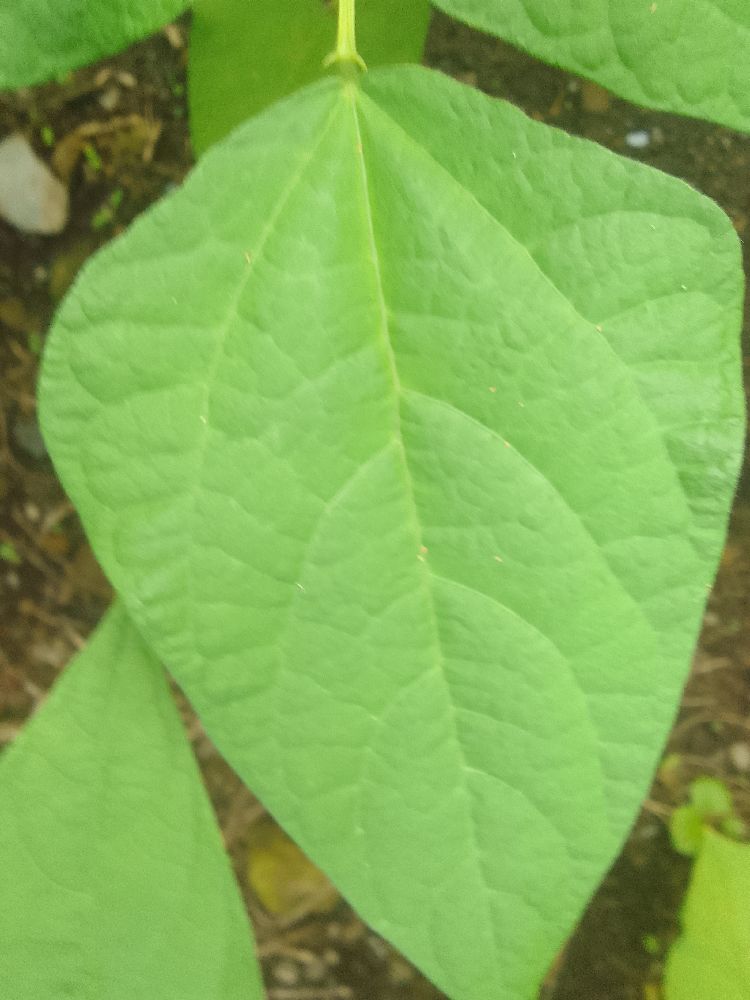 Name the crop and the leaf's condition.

common bean, healthy
